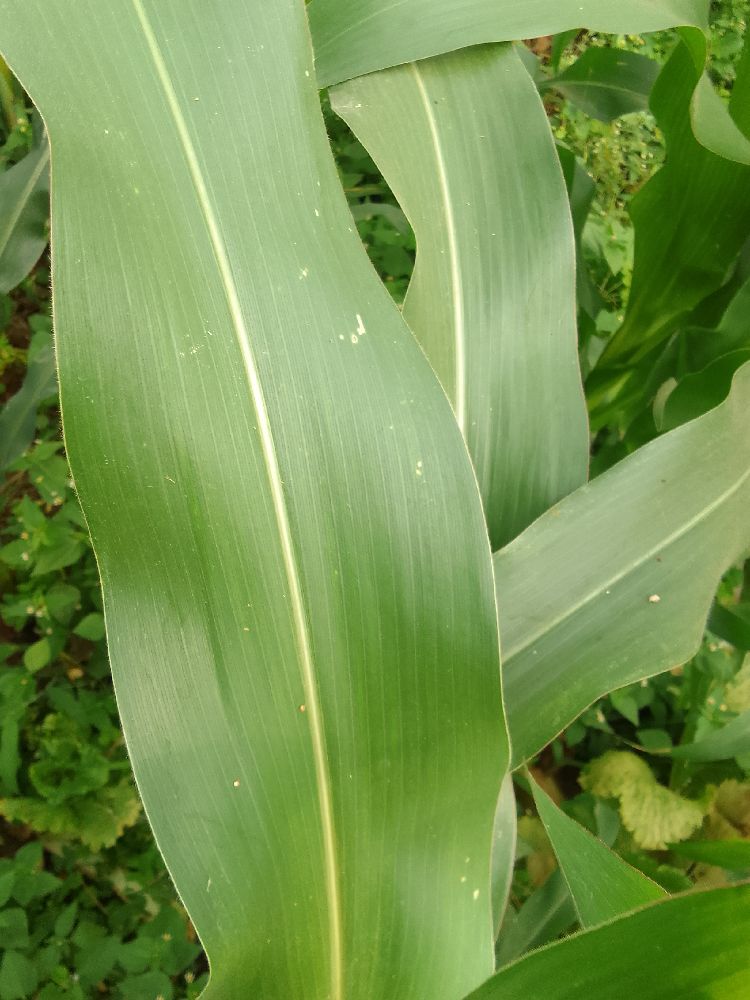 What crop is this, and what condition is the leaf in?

maize, healthy
